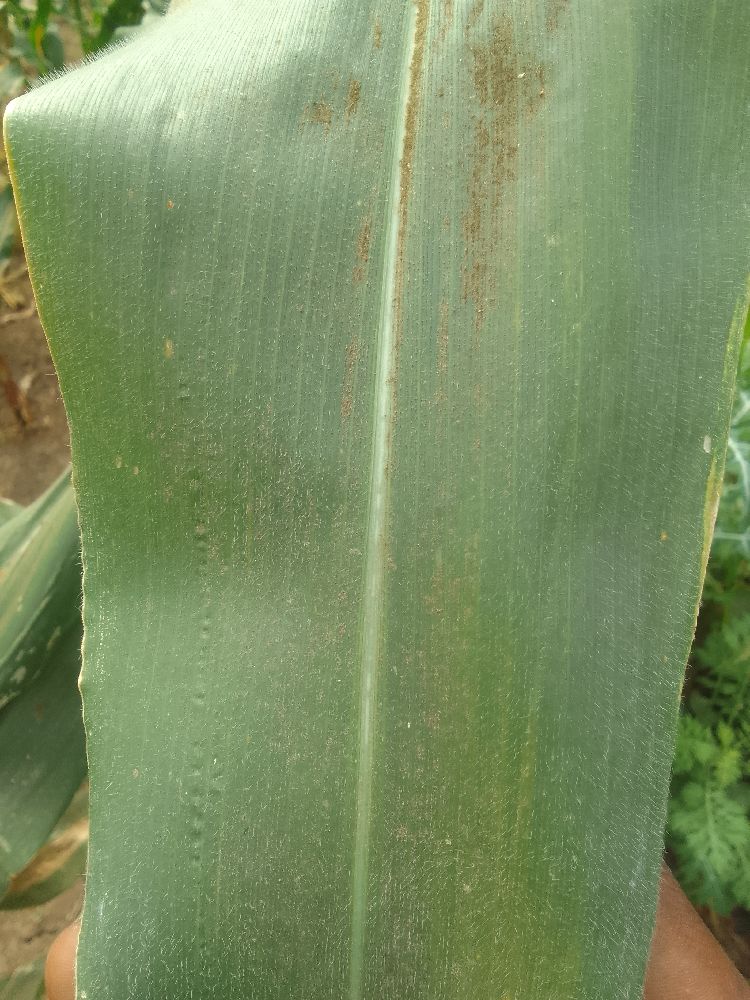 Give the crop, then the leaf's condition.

maize, healthy
